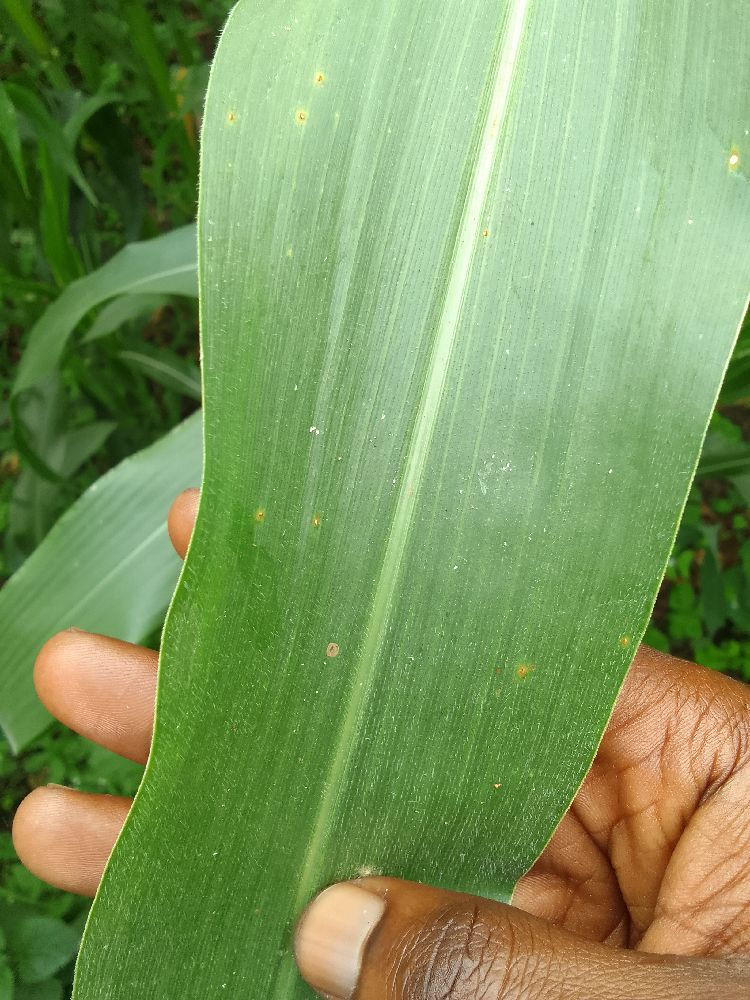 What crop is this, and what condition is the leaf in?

maize, healthy
